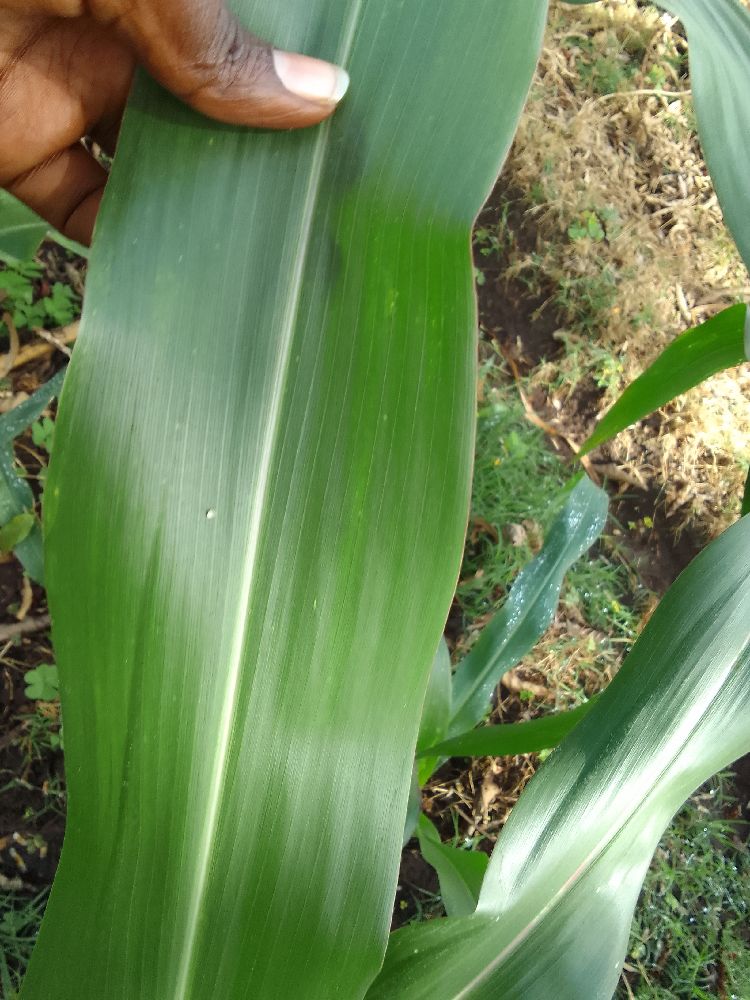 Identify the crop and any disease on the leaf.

maize, healthy
